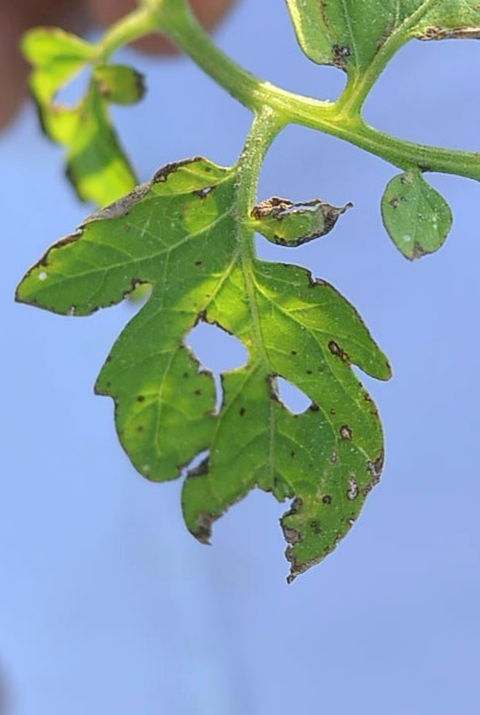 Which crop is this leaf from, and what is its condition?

tomato, infected
